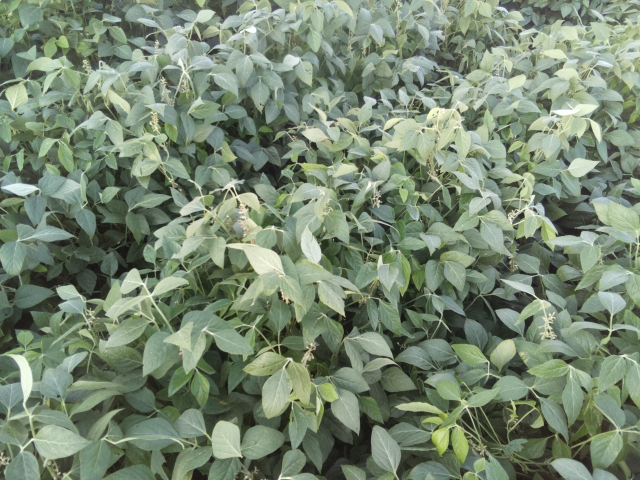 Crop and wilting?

soybean, leaves with no wilting
